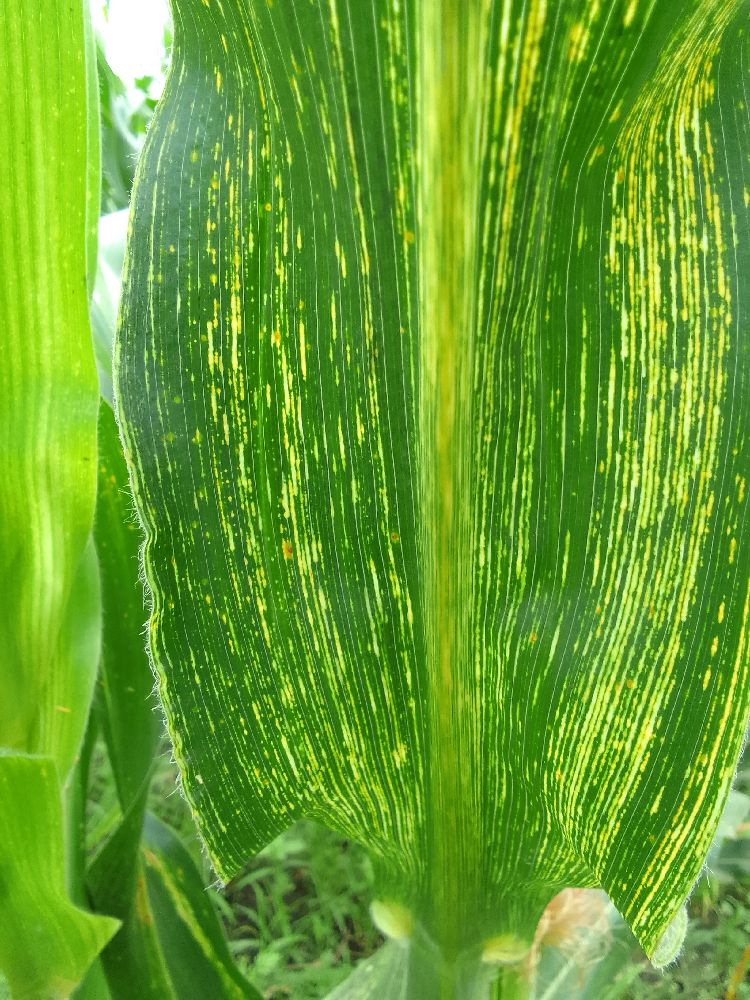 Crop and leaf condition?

maize, maize streak virus
